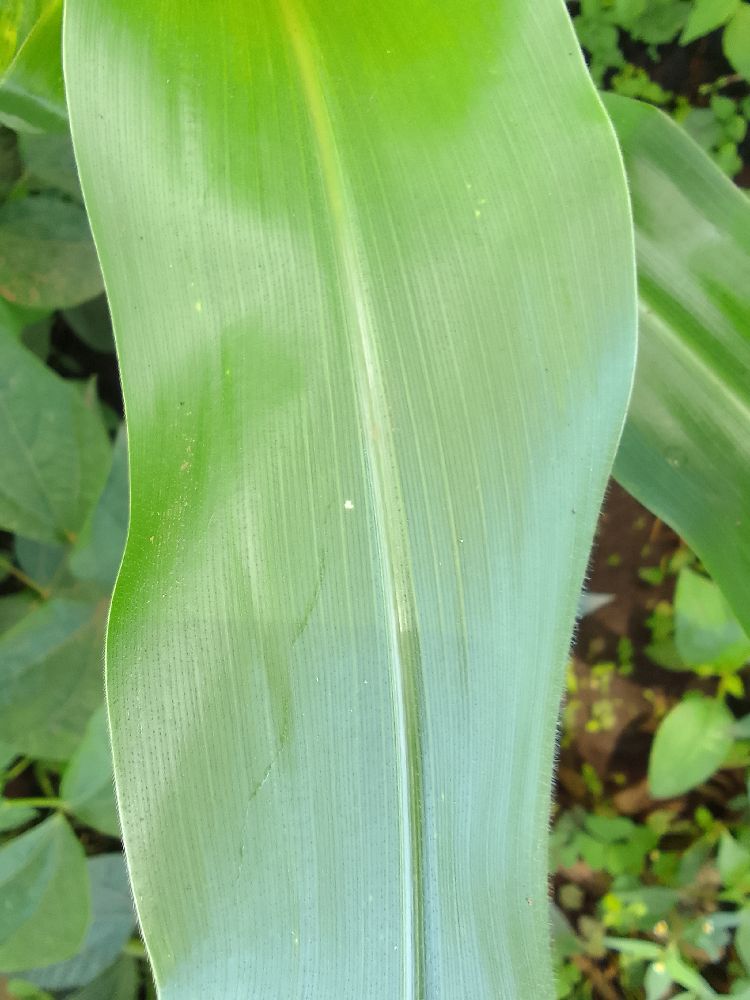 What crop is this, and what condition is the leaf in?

maize, healthy
